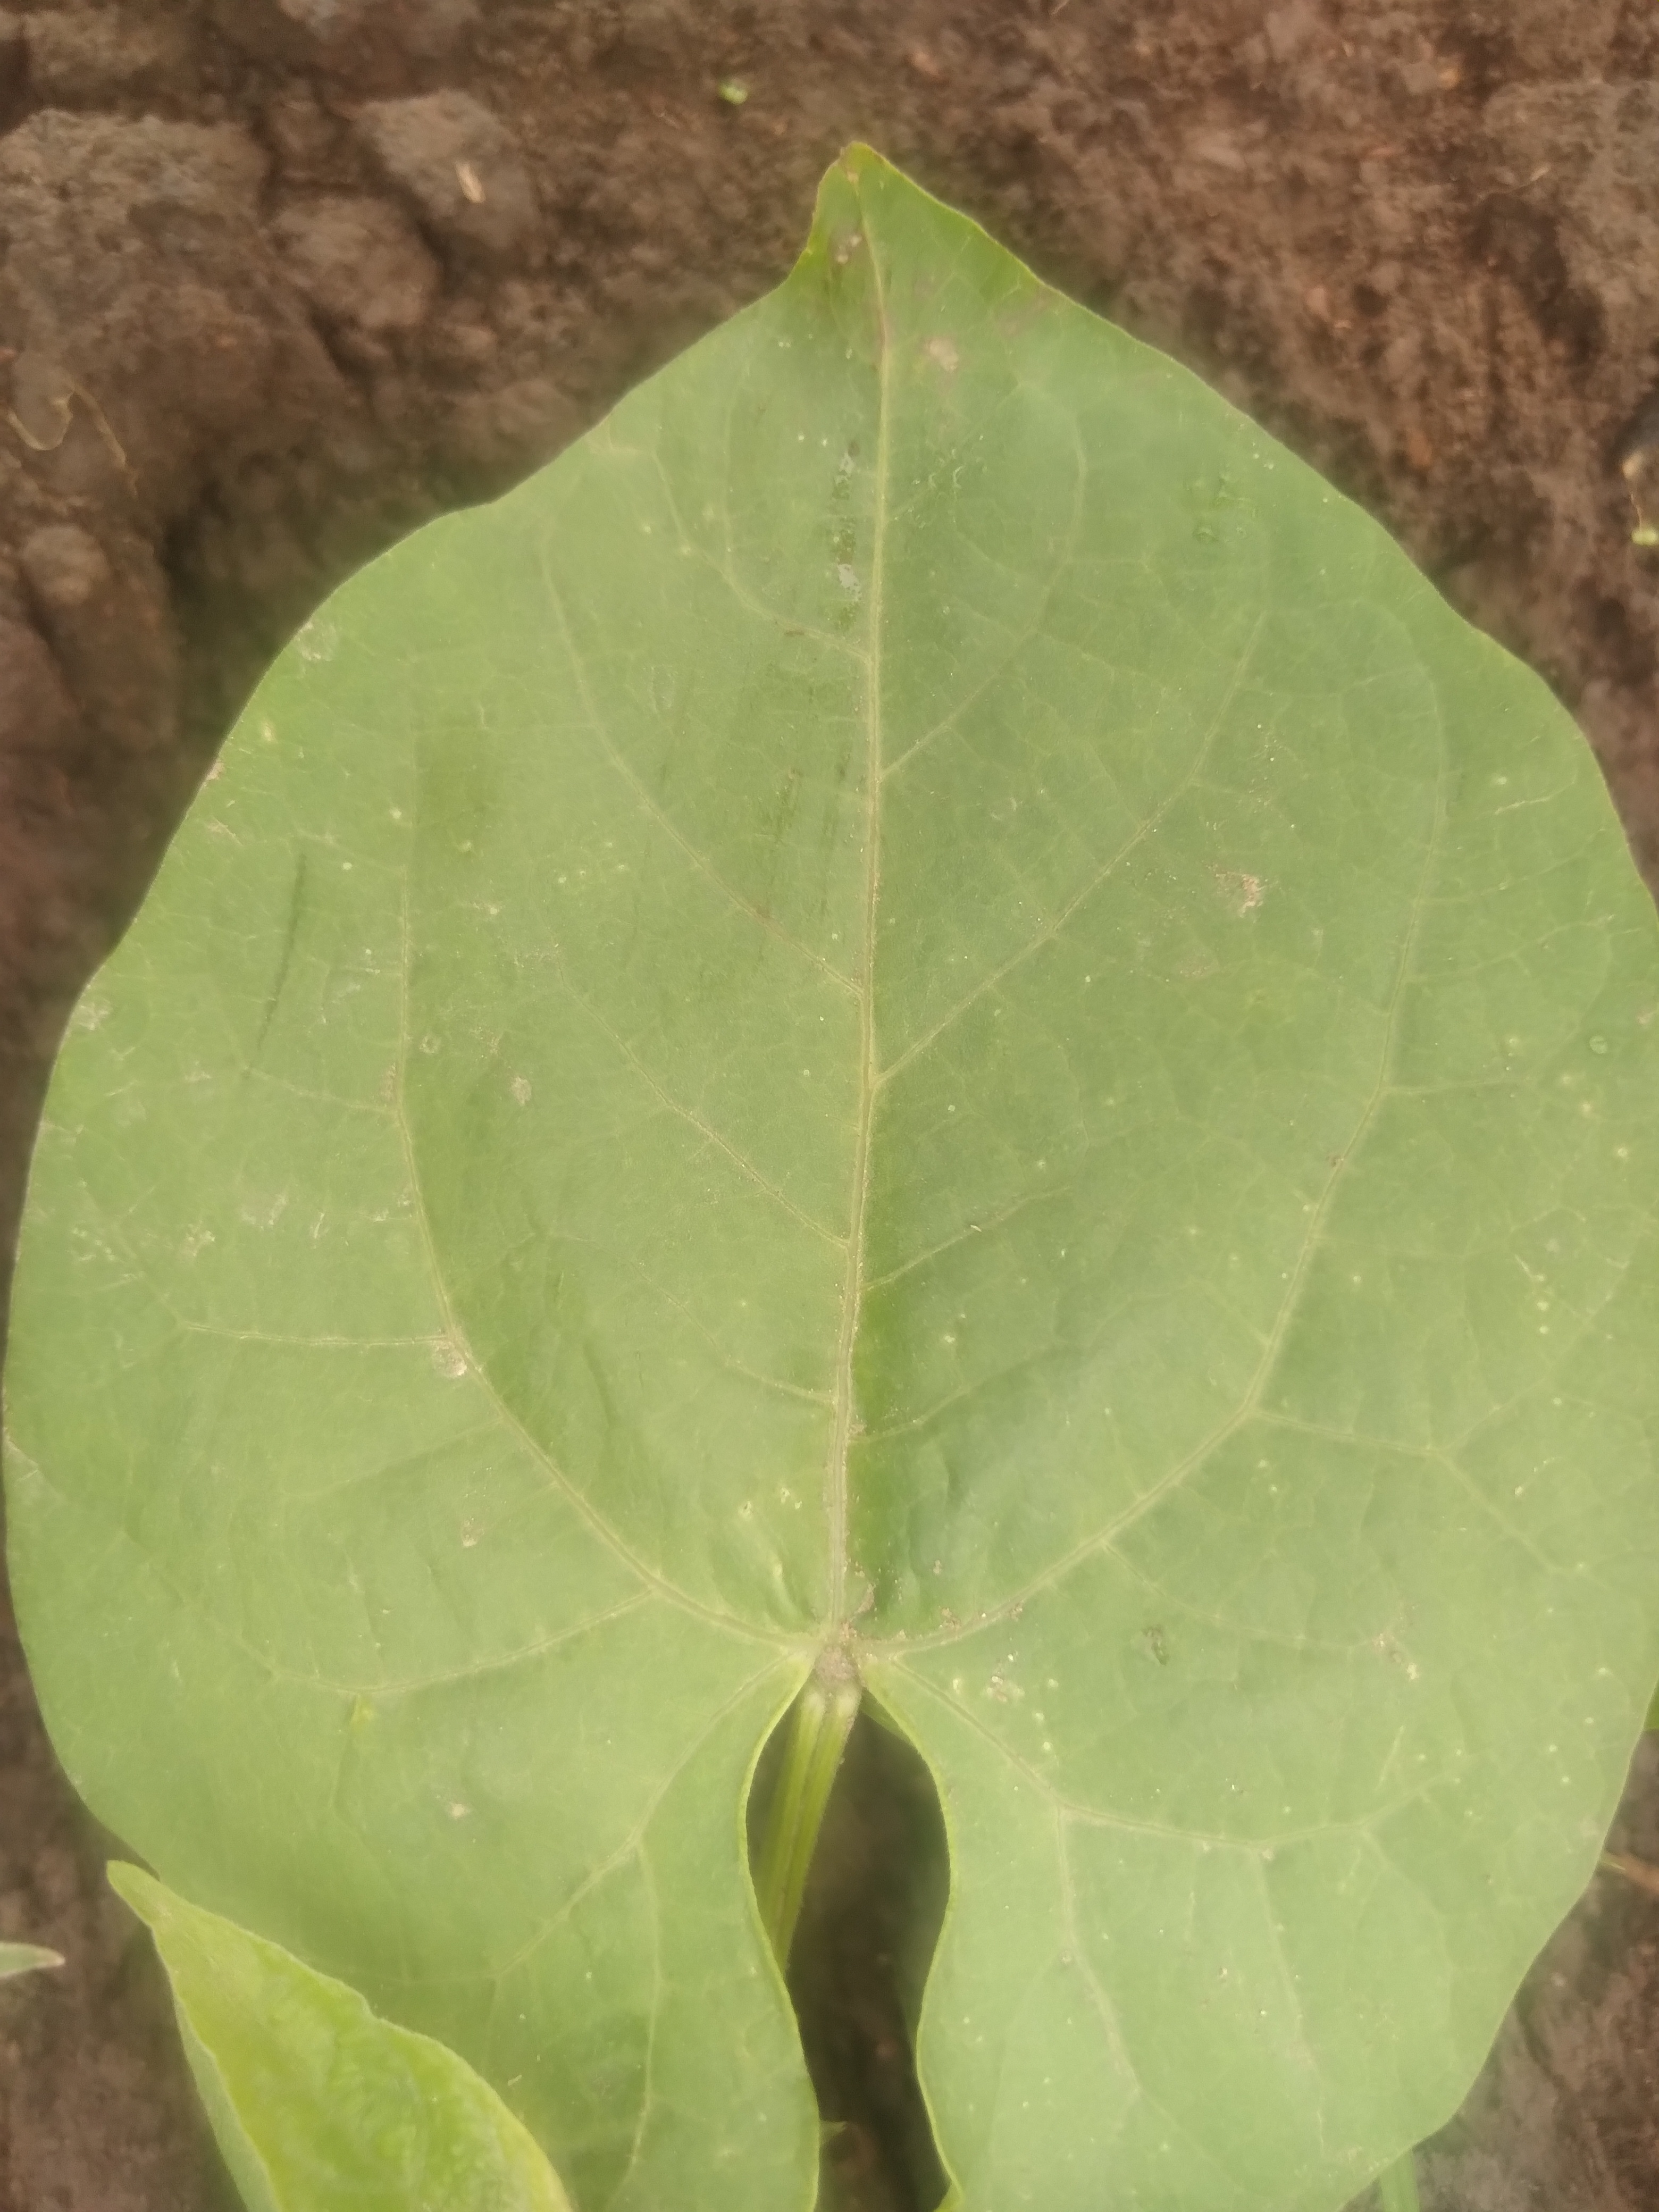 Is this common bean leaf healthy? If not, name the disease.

healthy
